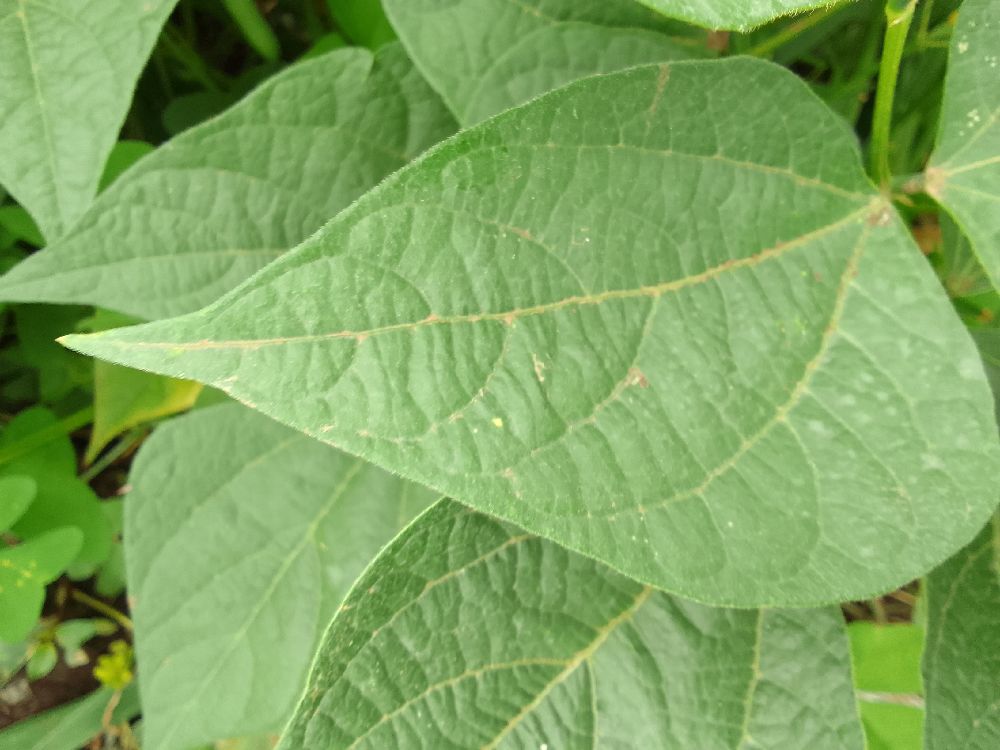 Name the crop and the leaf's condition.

common bean, healthy
